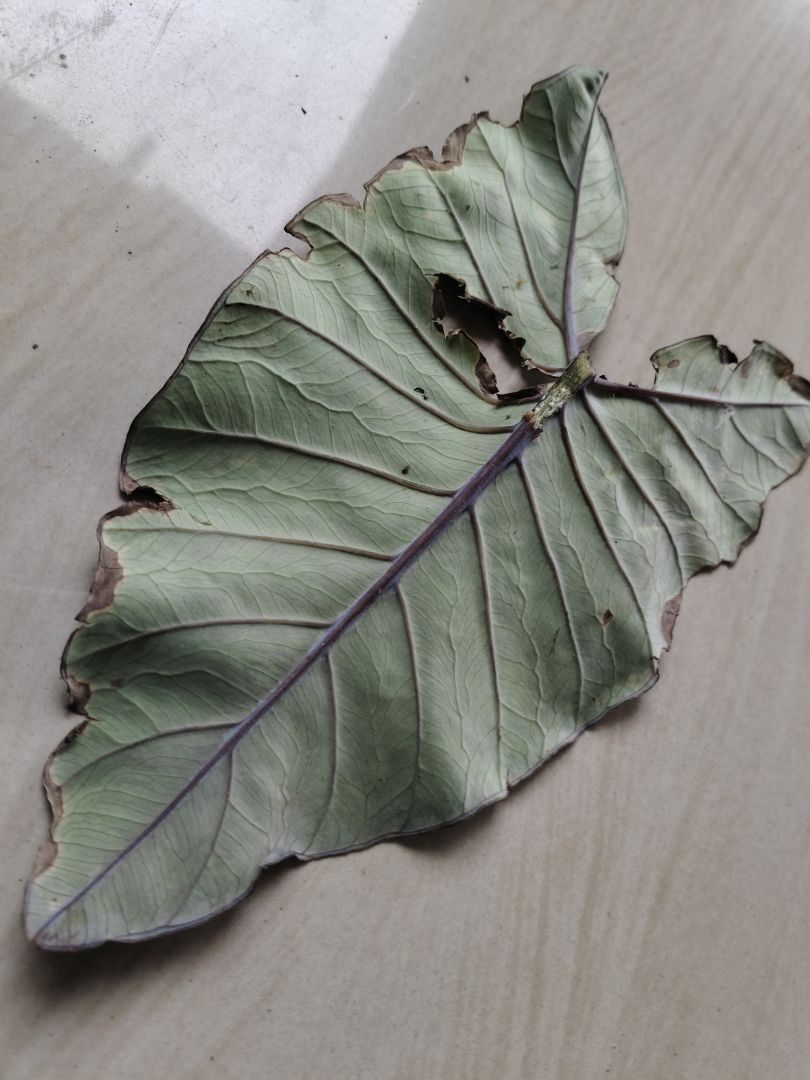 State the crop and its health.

taro, leaf blight
